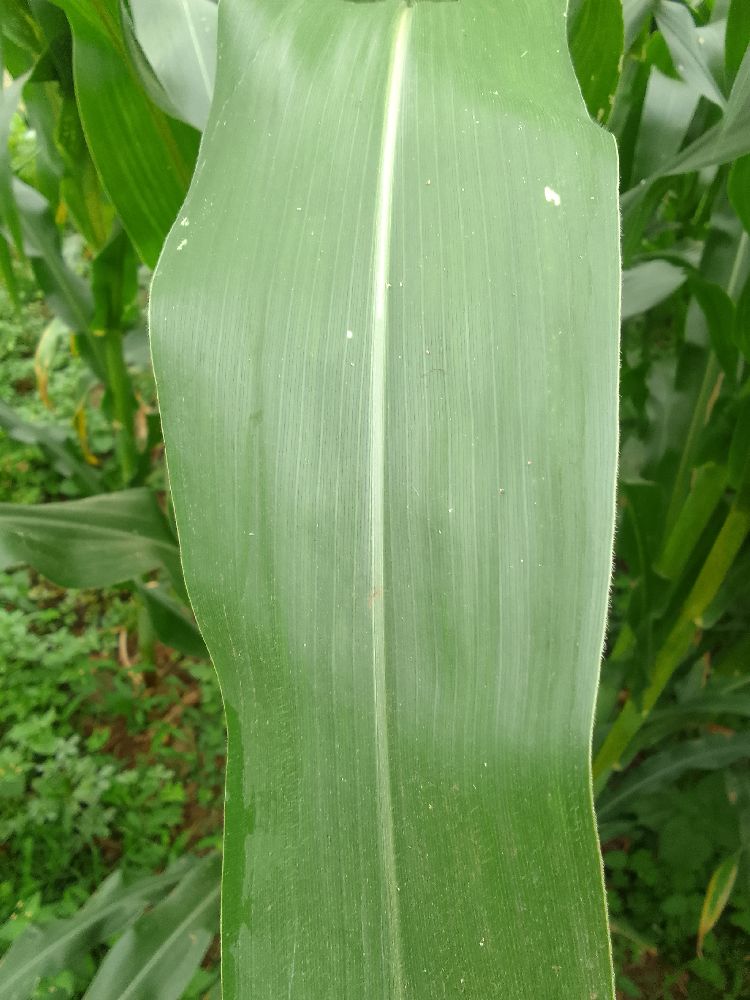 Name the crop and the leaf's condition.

maize, healthy
